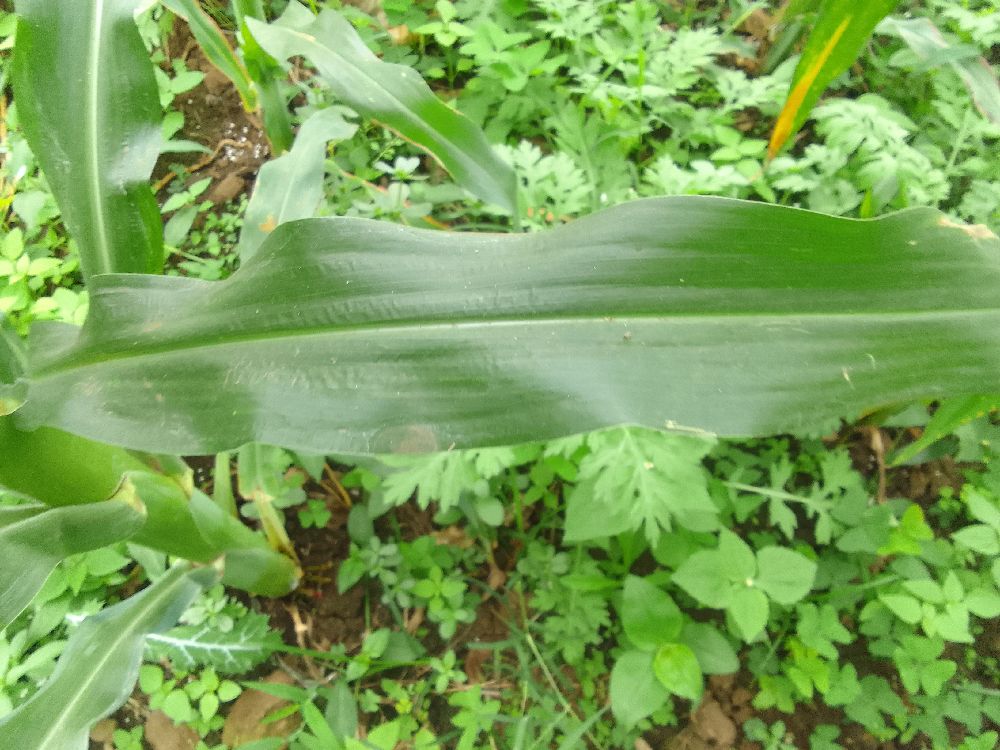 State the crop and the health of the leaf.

maize, healthy
